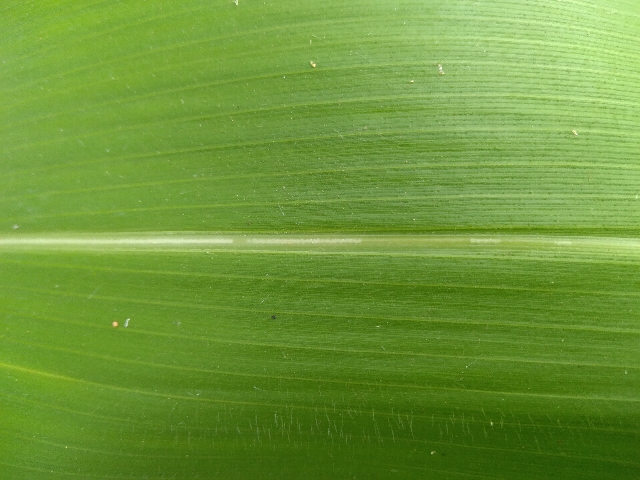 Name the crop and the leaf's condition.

maize, healthy
